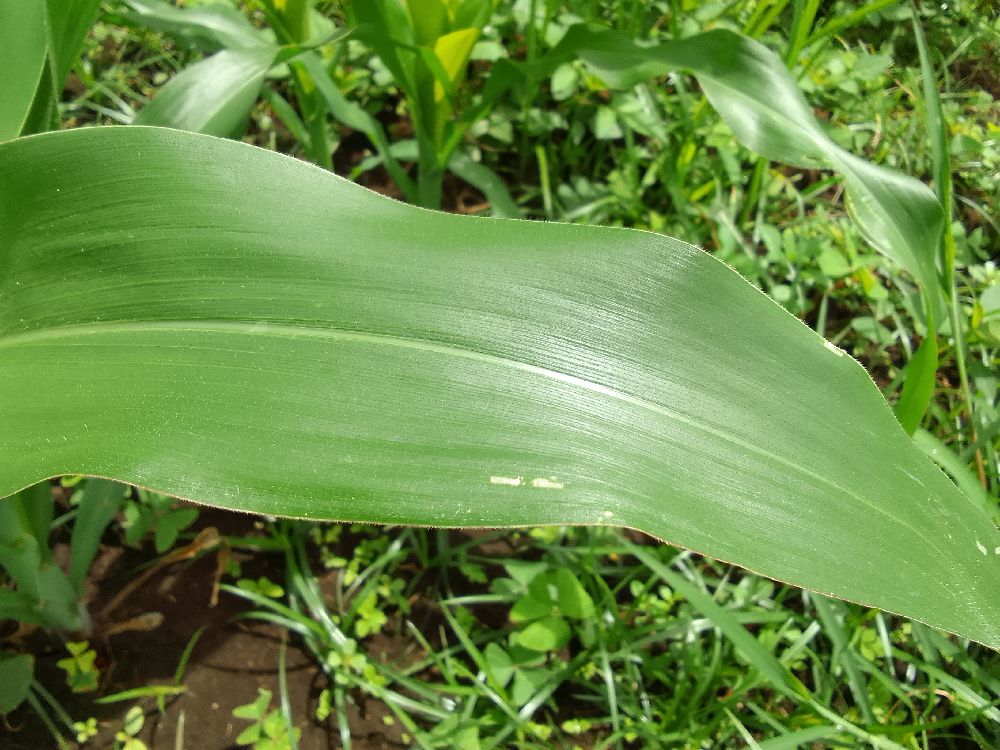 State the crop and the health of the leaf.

maize, healthy
